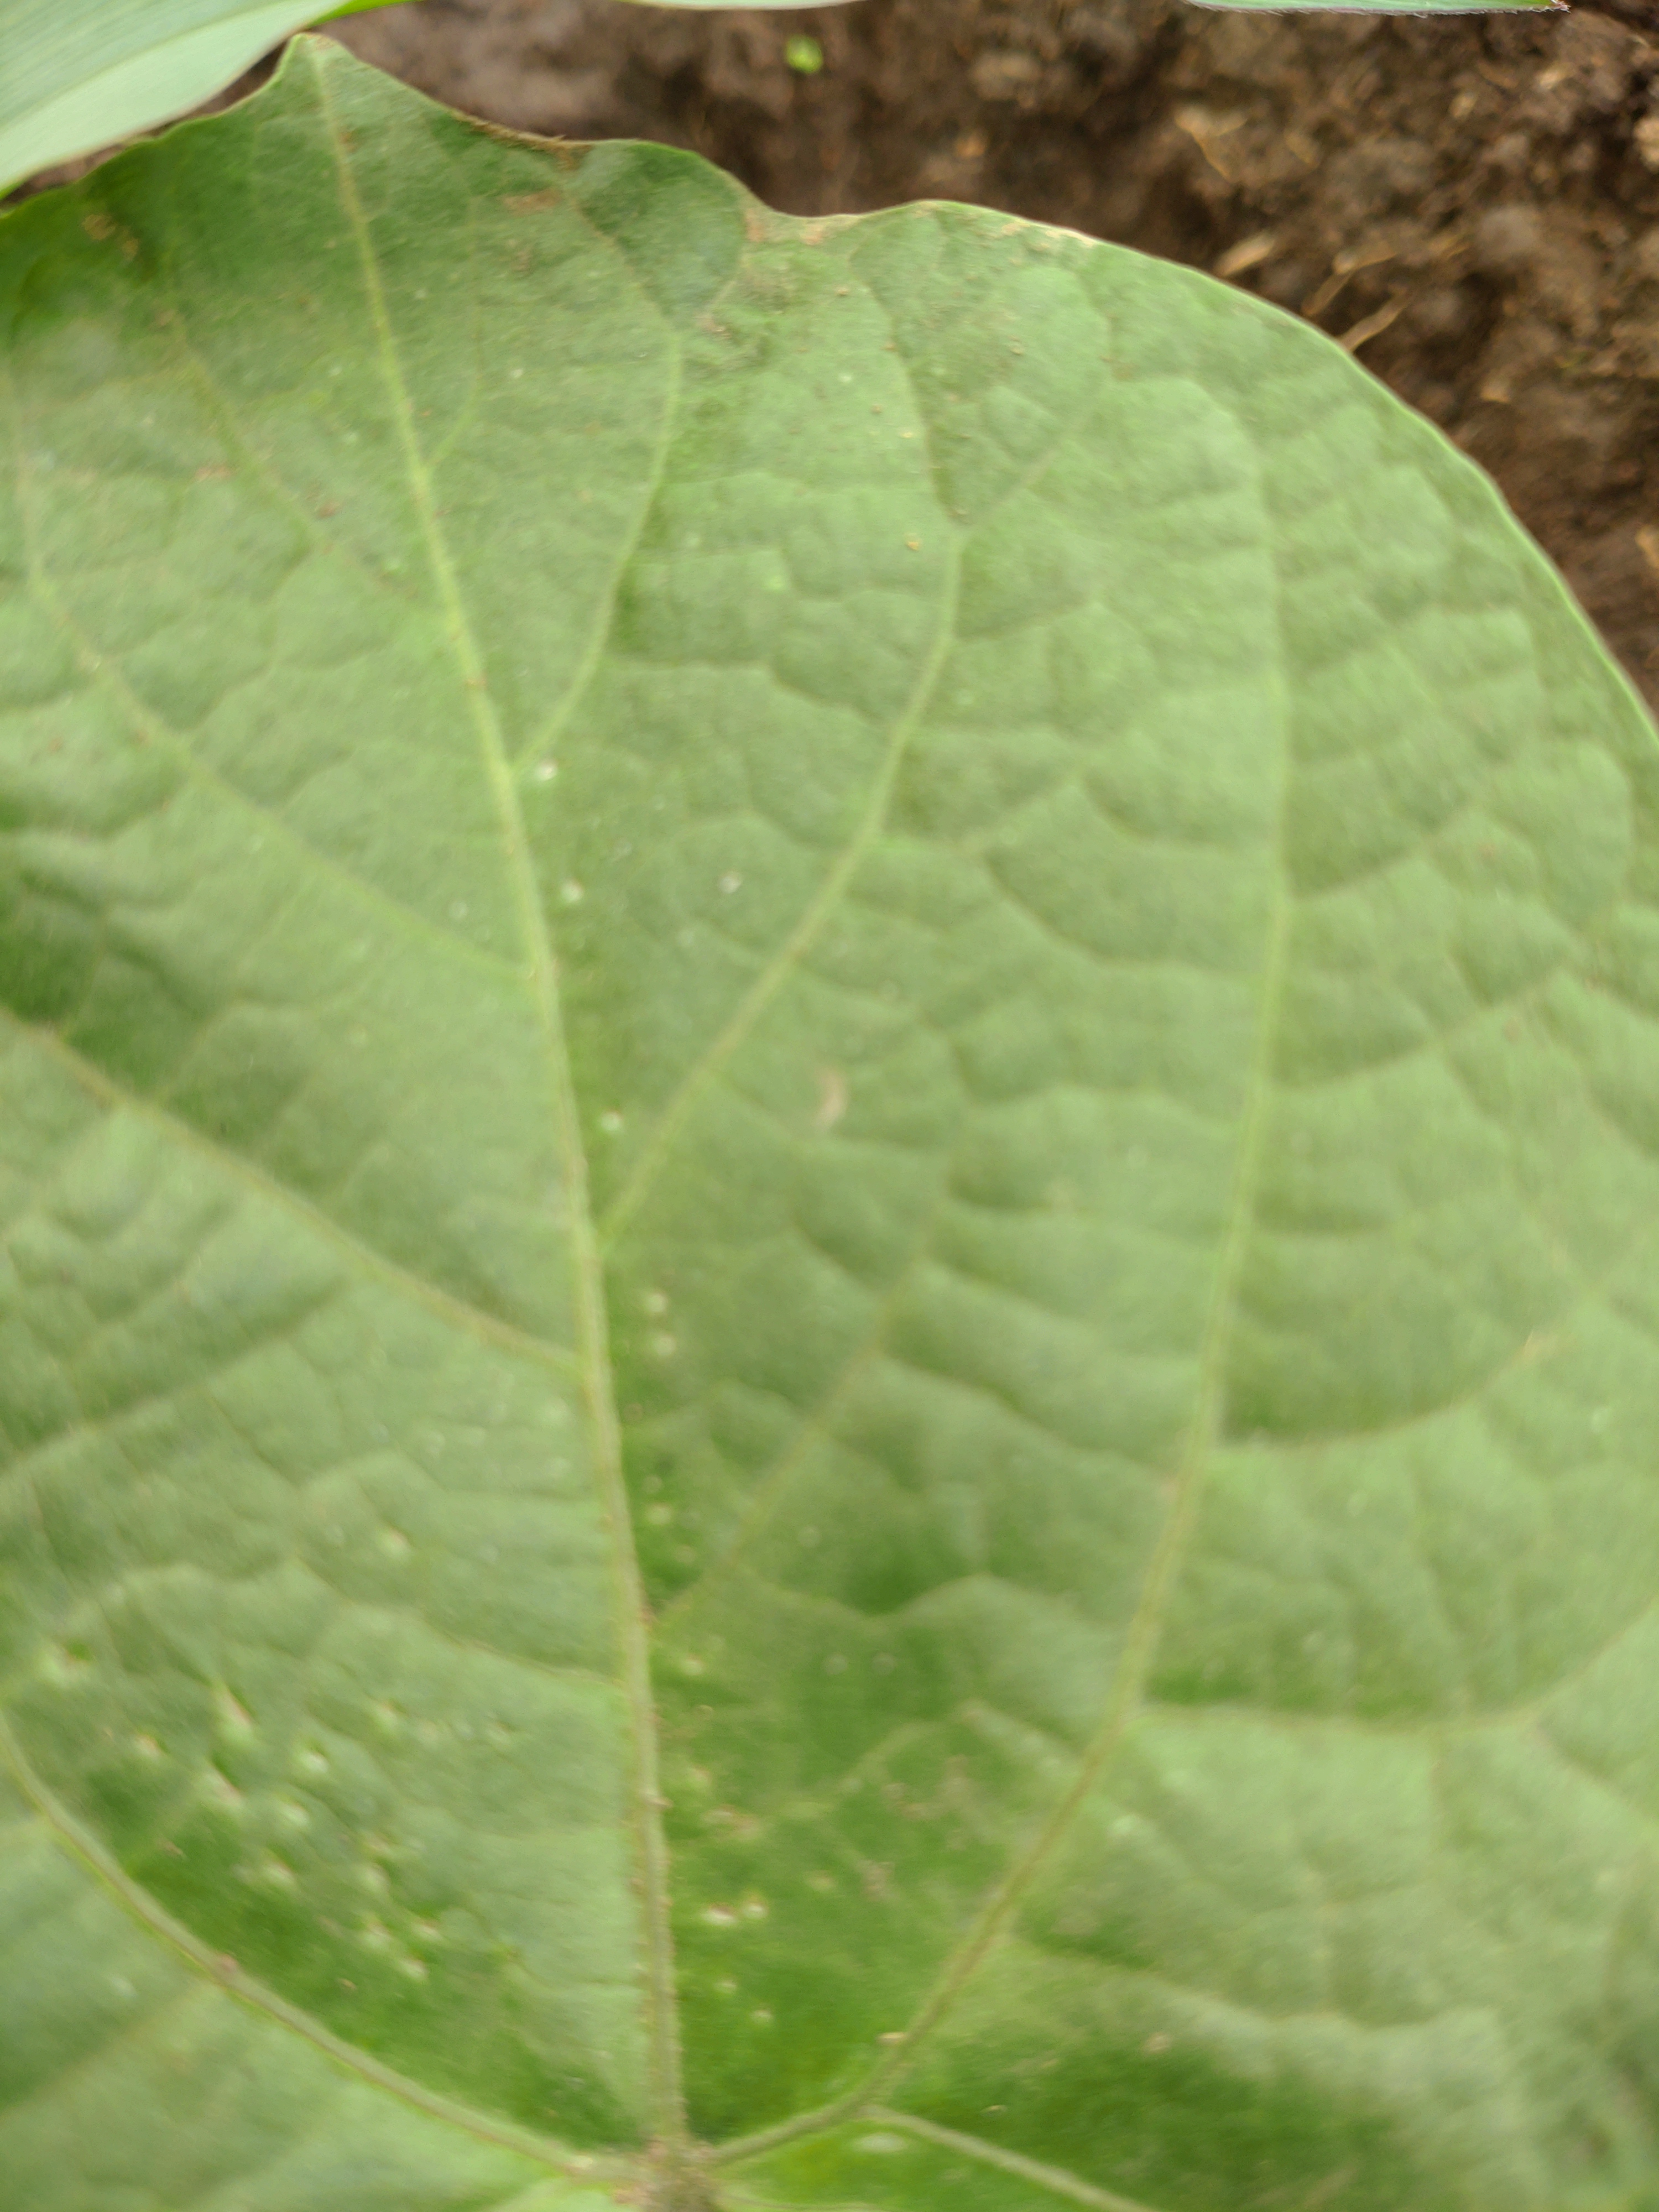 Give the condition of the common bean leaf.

healthy
